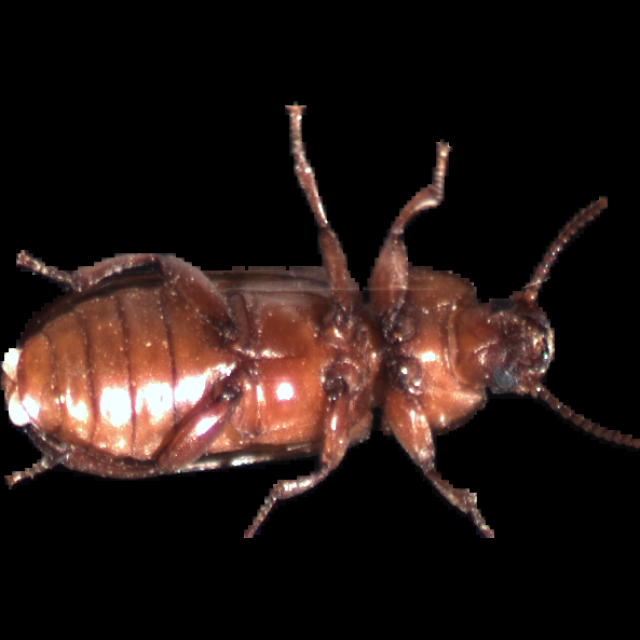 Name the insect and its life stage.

mealworm beetle
